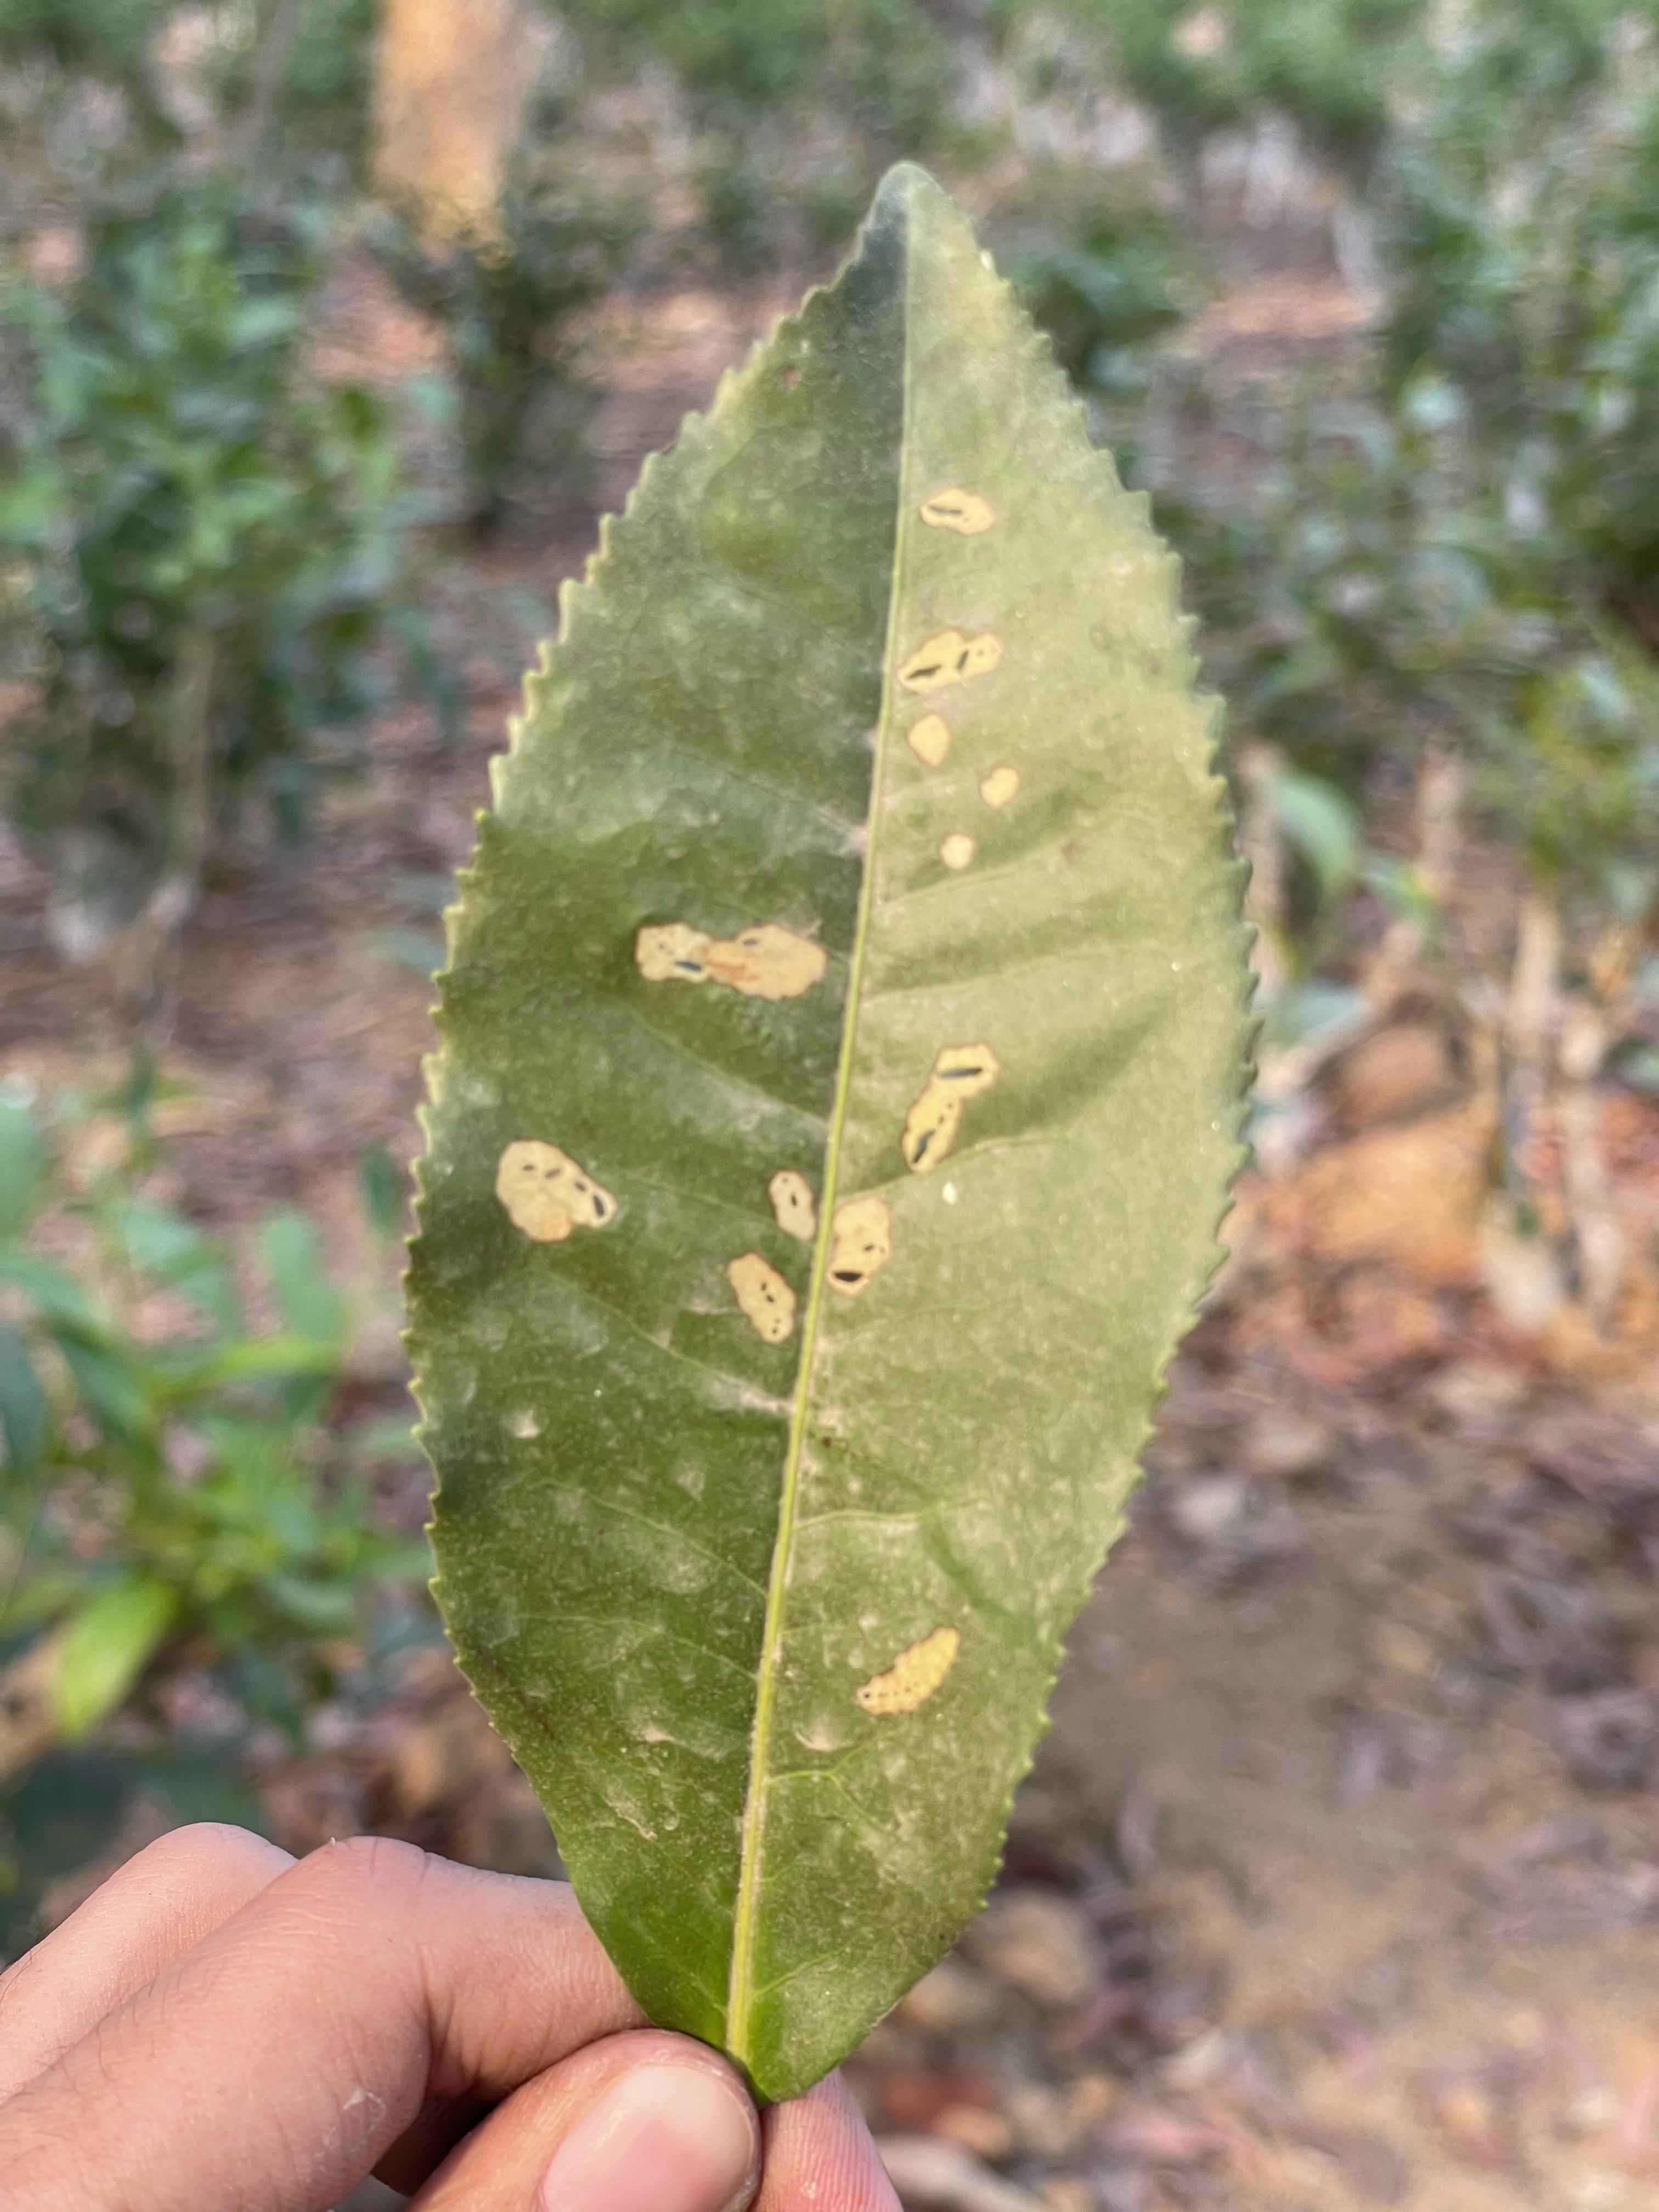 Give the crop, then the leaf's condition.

tea, red rust
